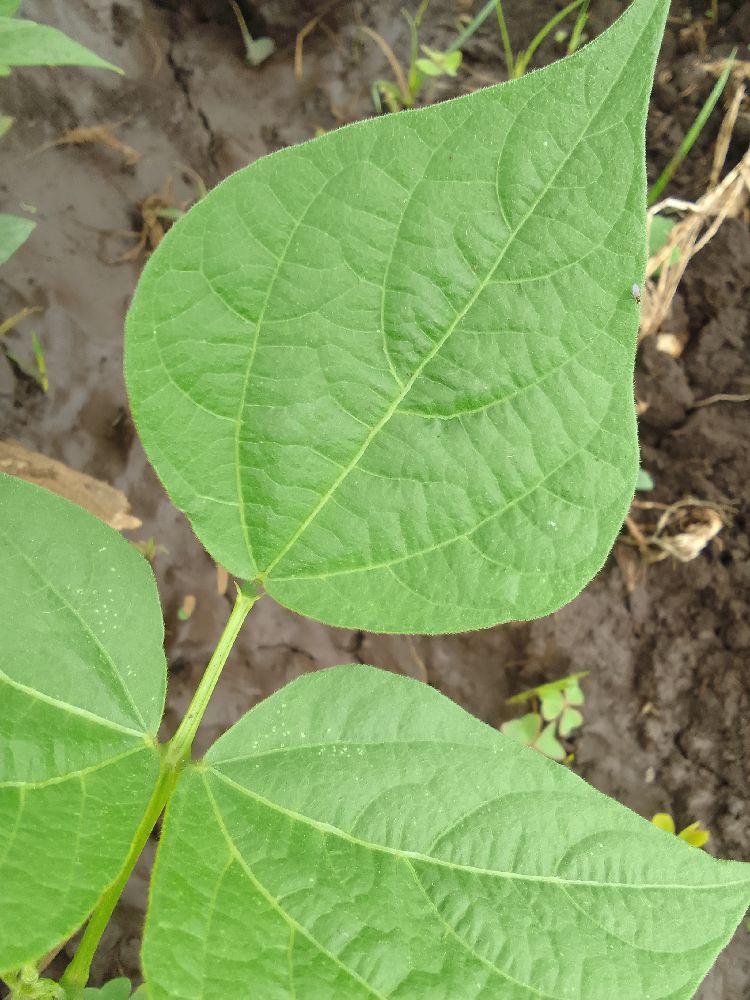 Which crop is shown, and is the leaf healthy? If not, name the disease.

common bean, healthy
